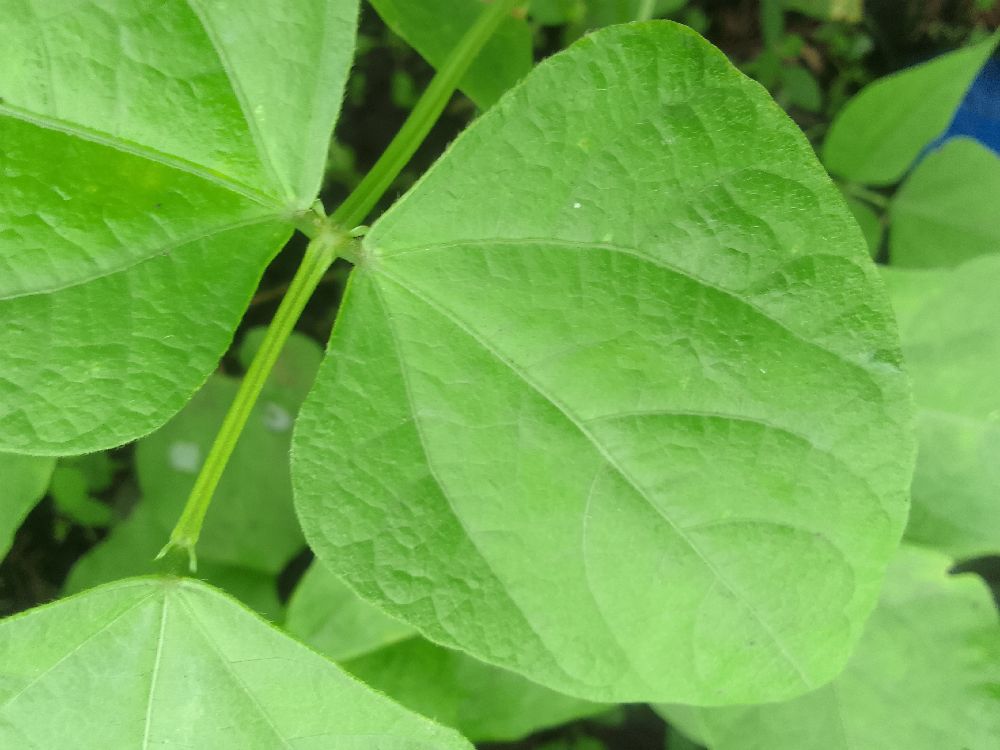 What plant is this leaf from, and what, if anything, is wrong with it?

common bean, healthy
